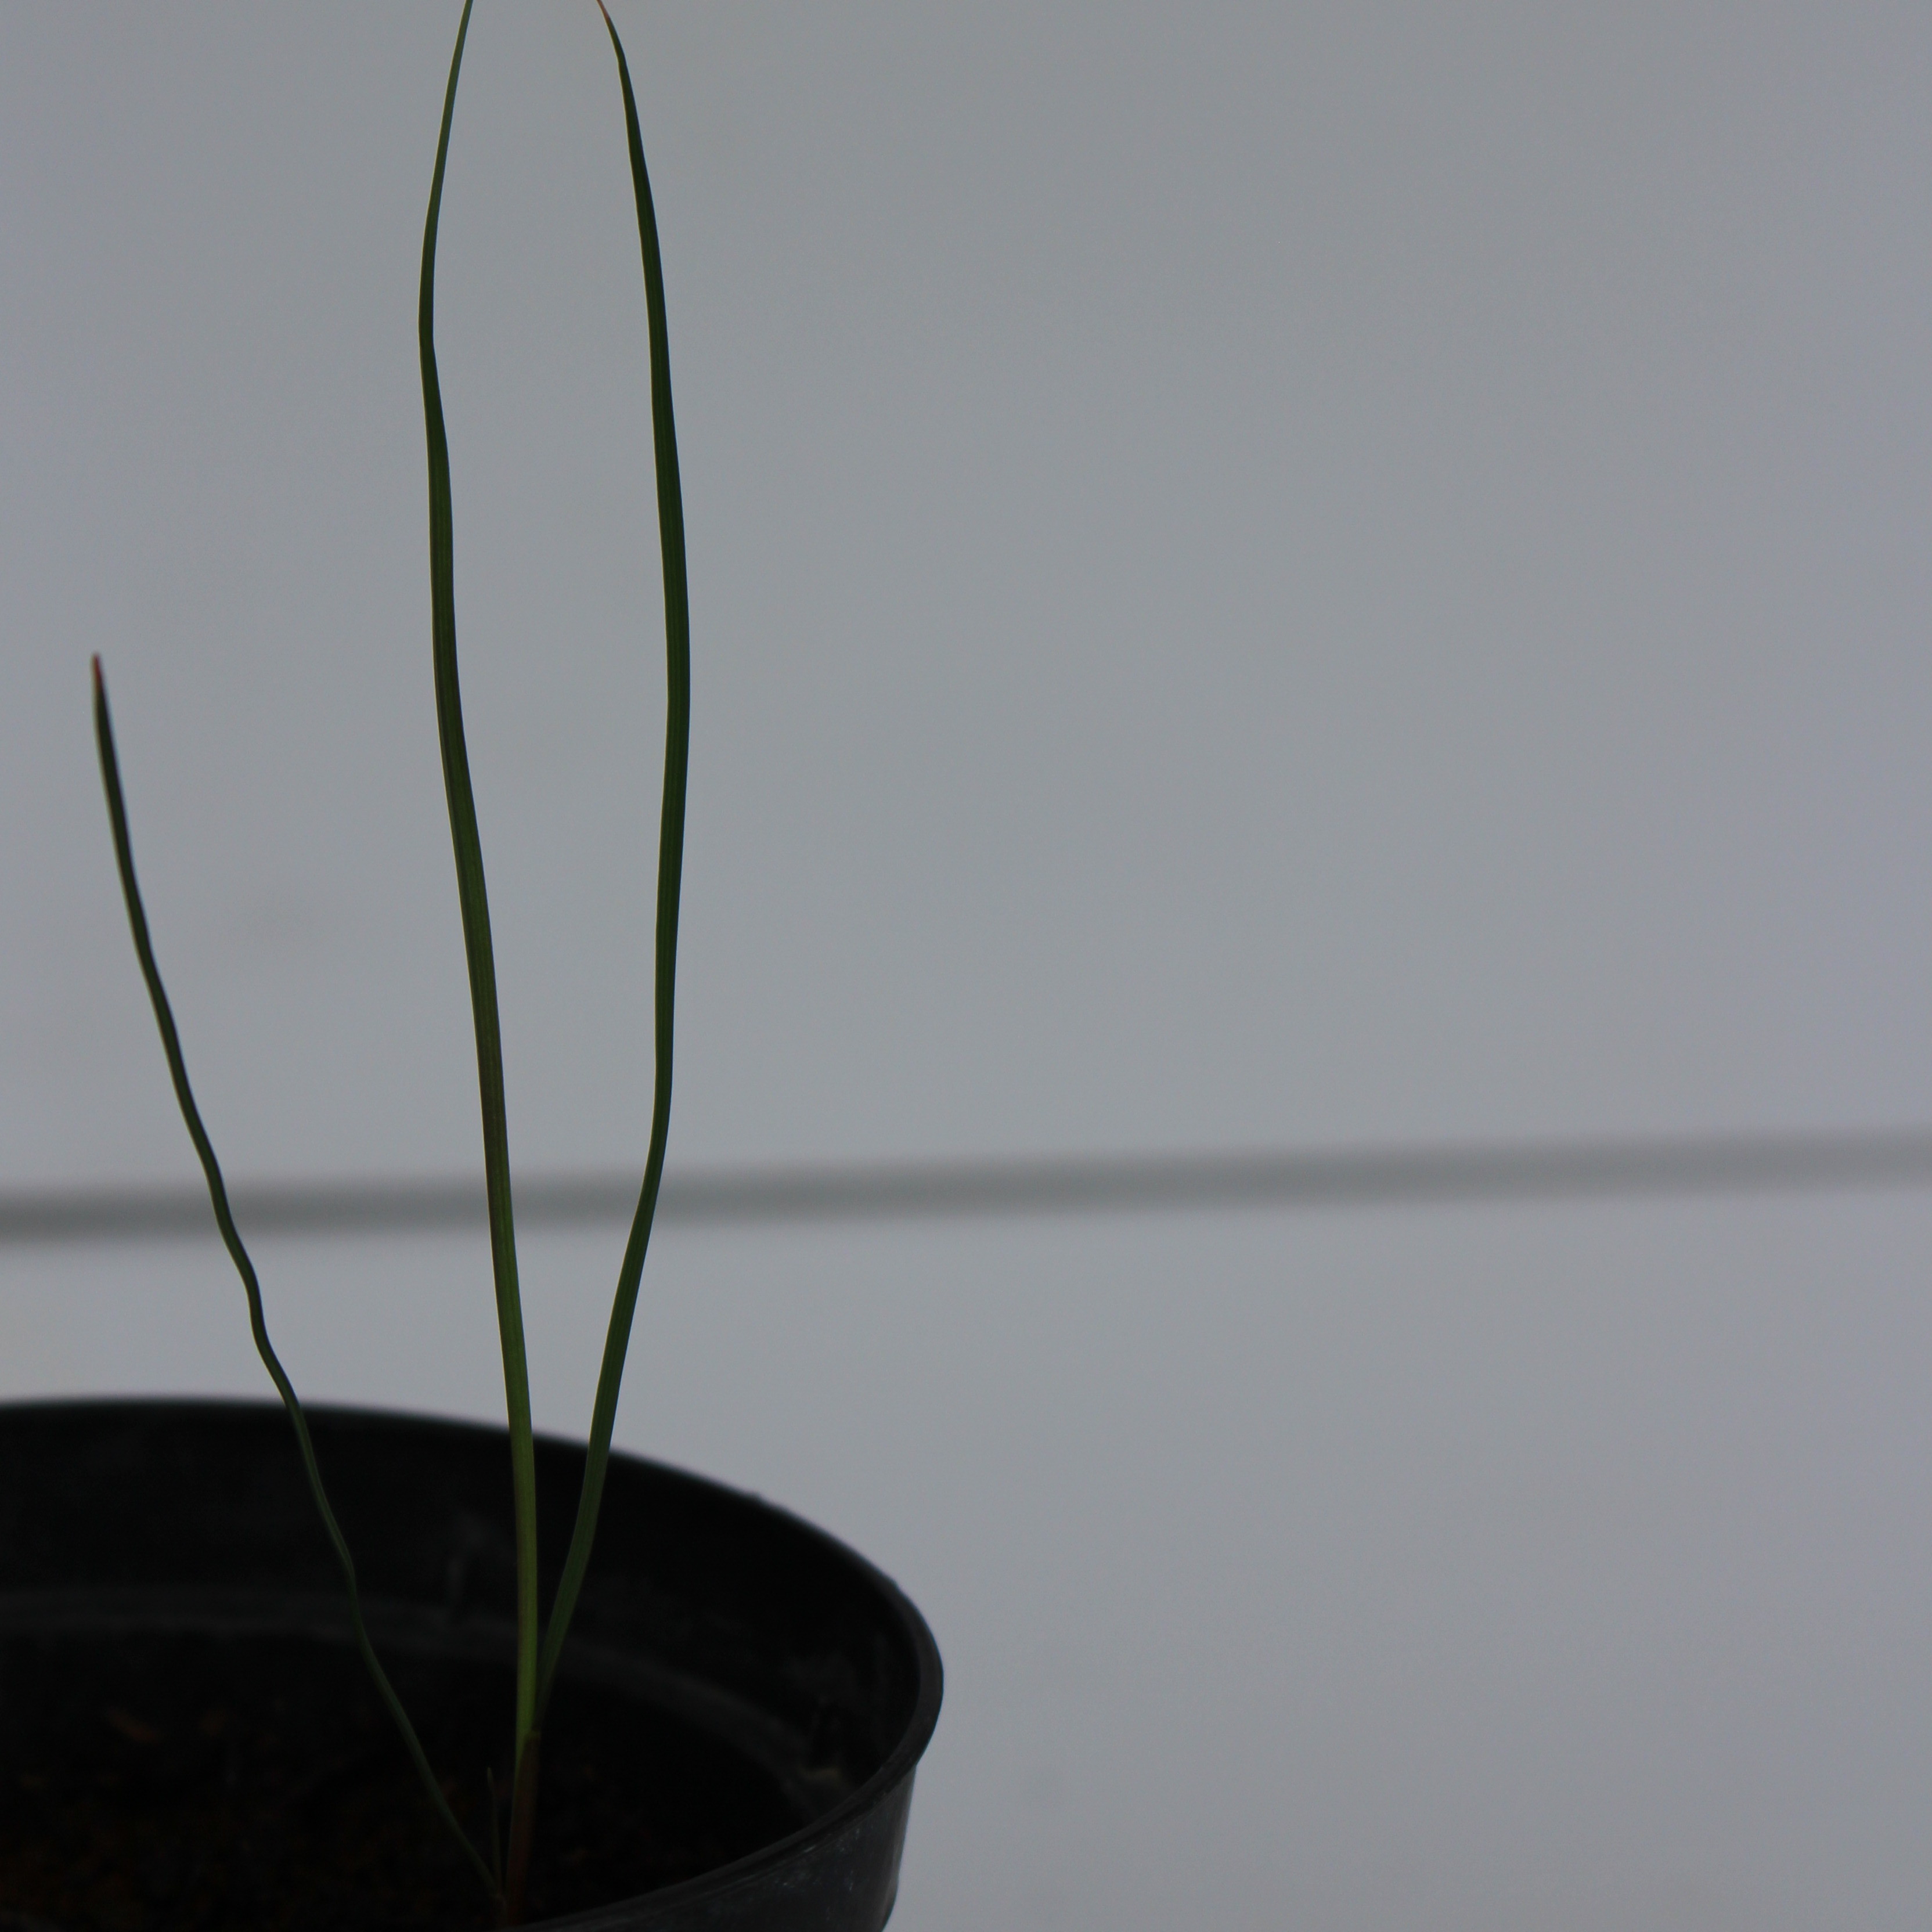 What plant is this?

Lolium multiflorum
